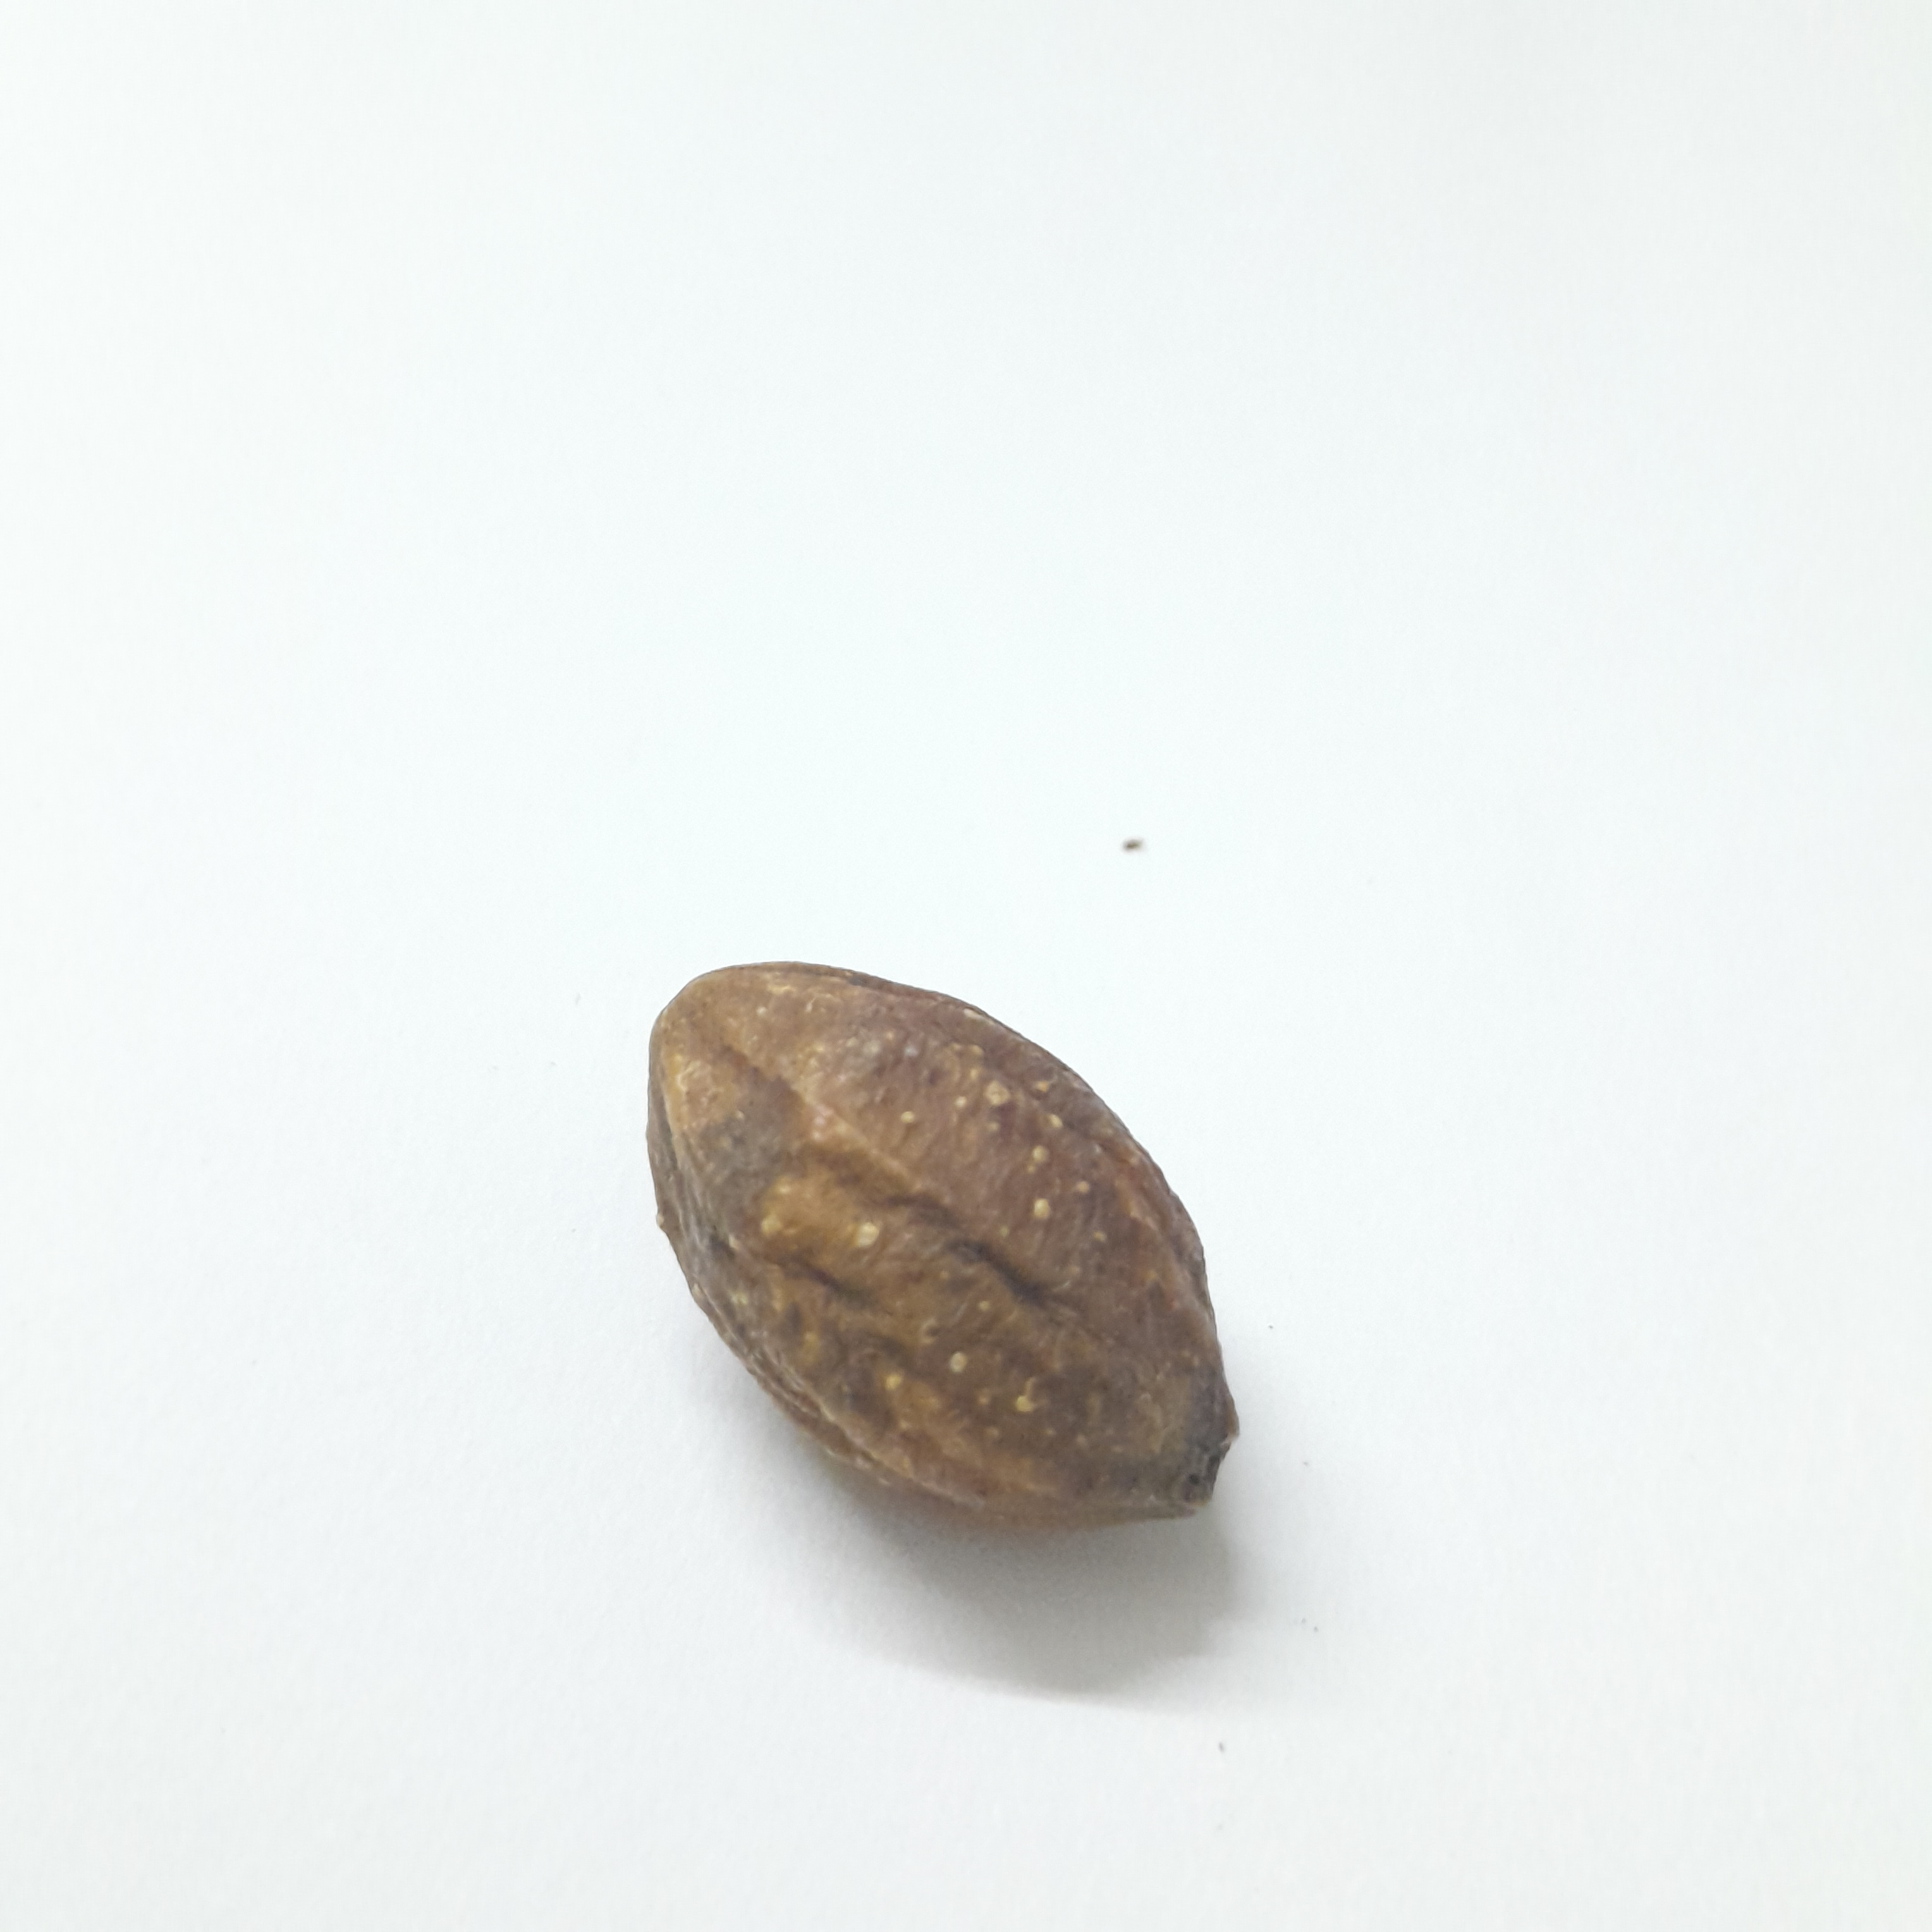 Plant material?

hirdaa
